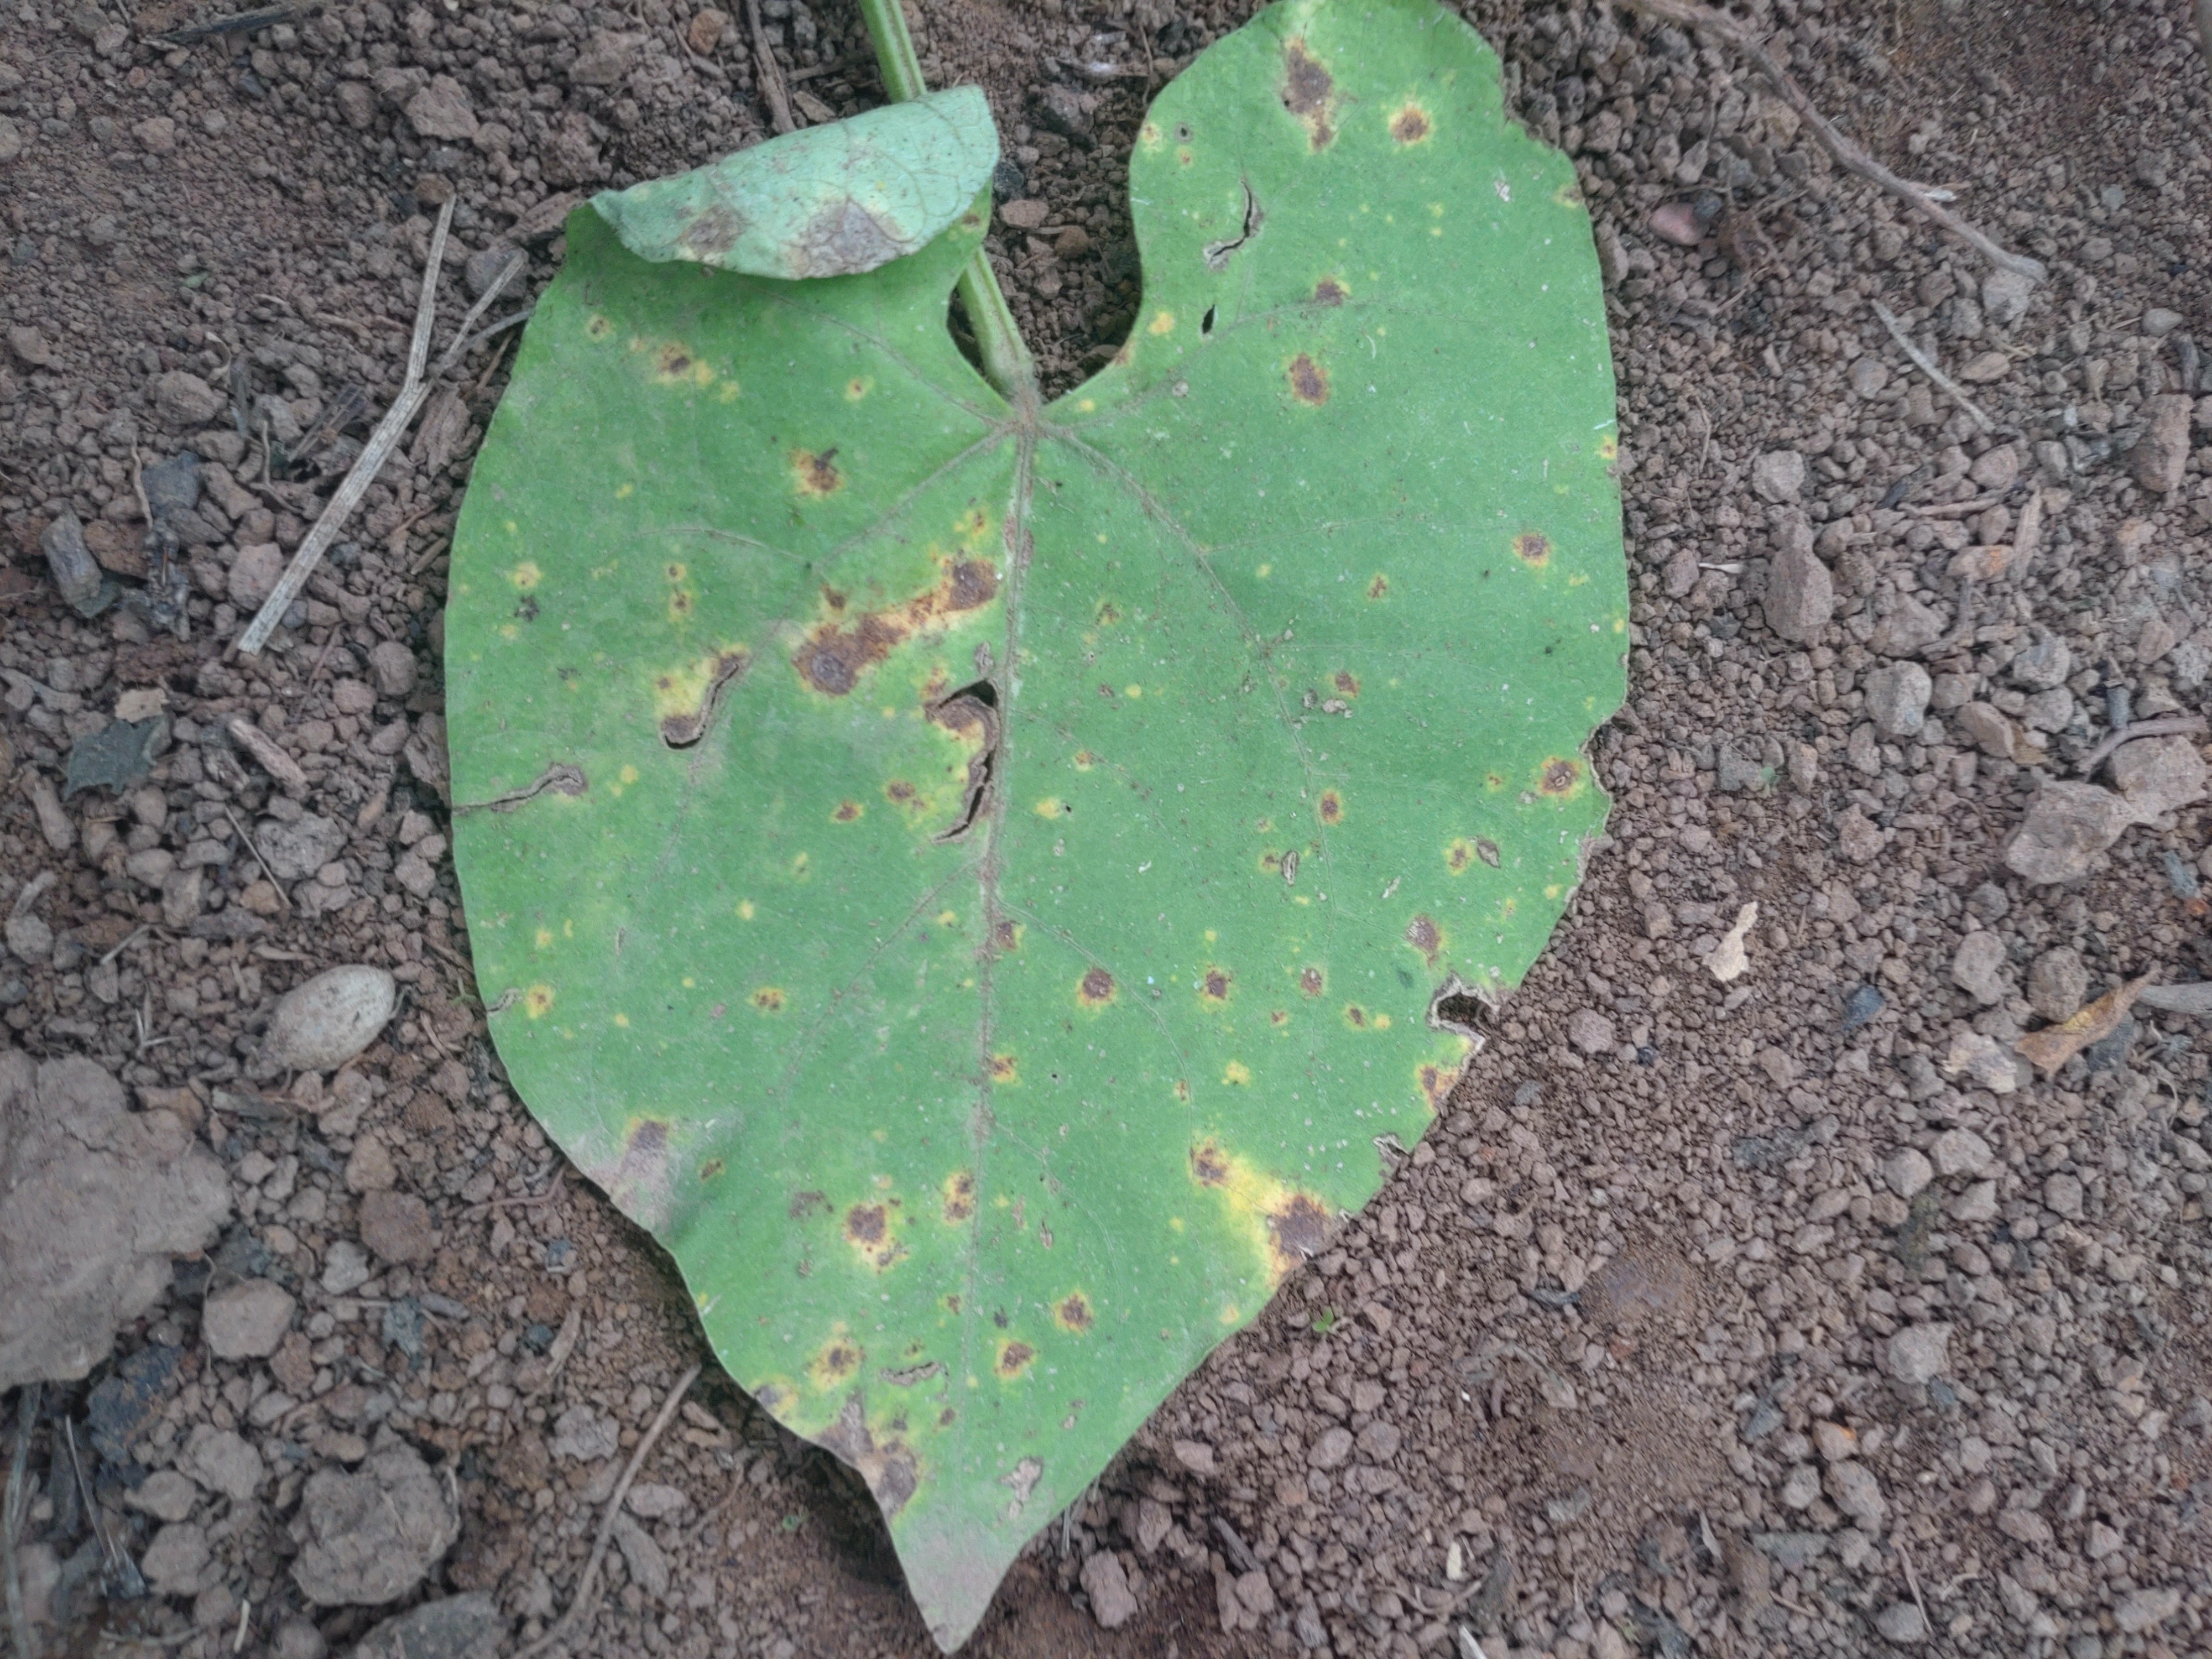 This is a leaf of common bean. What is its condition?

rust
